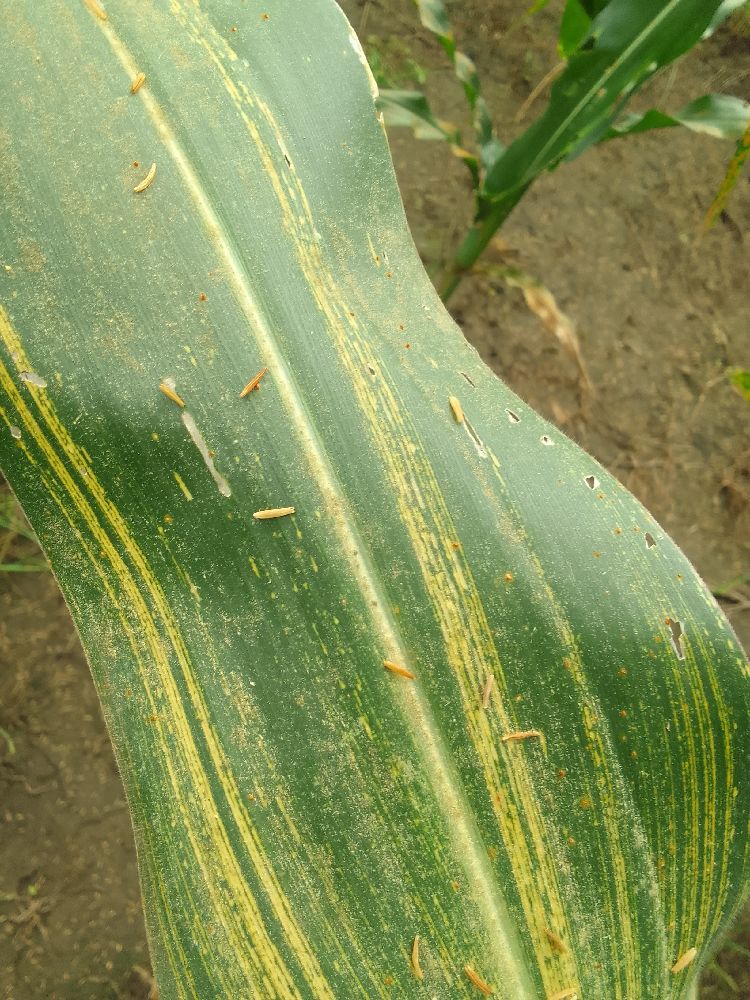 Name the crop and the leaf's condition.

maize, maize streak virus
